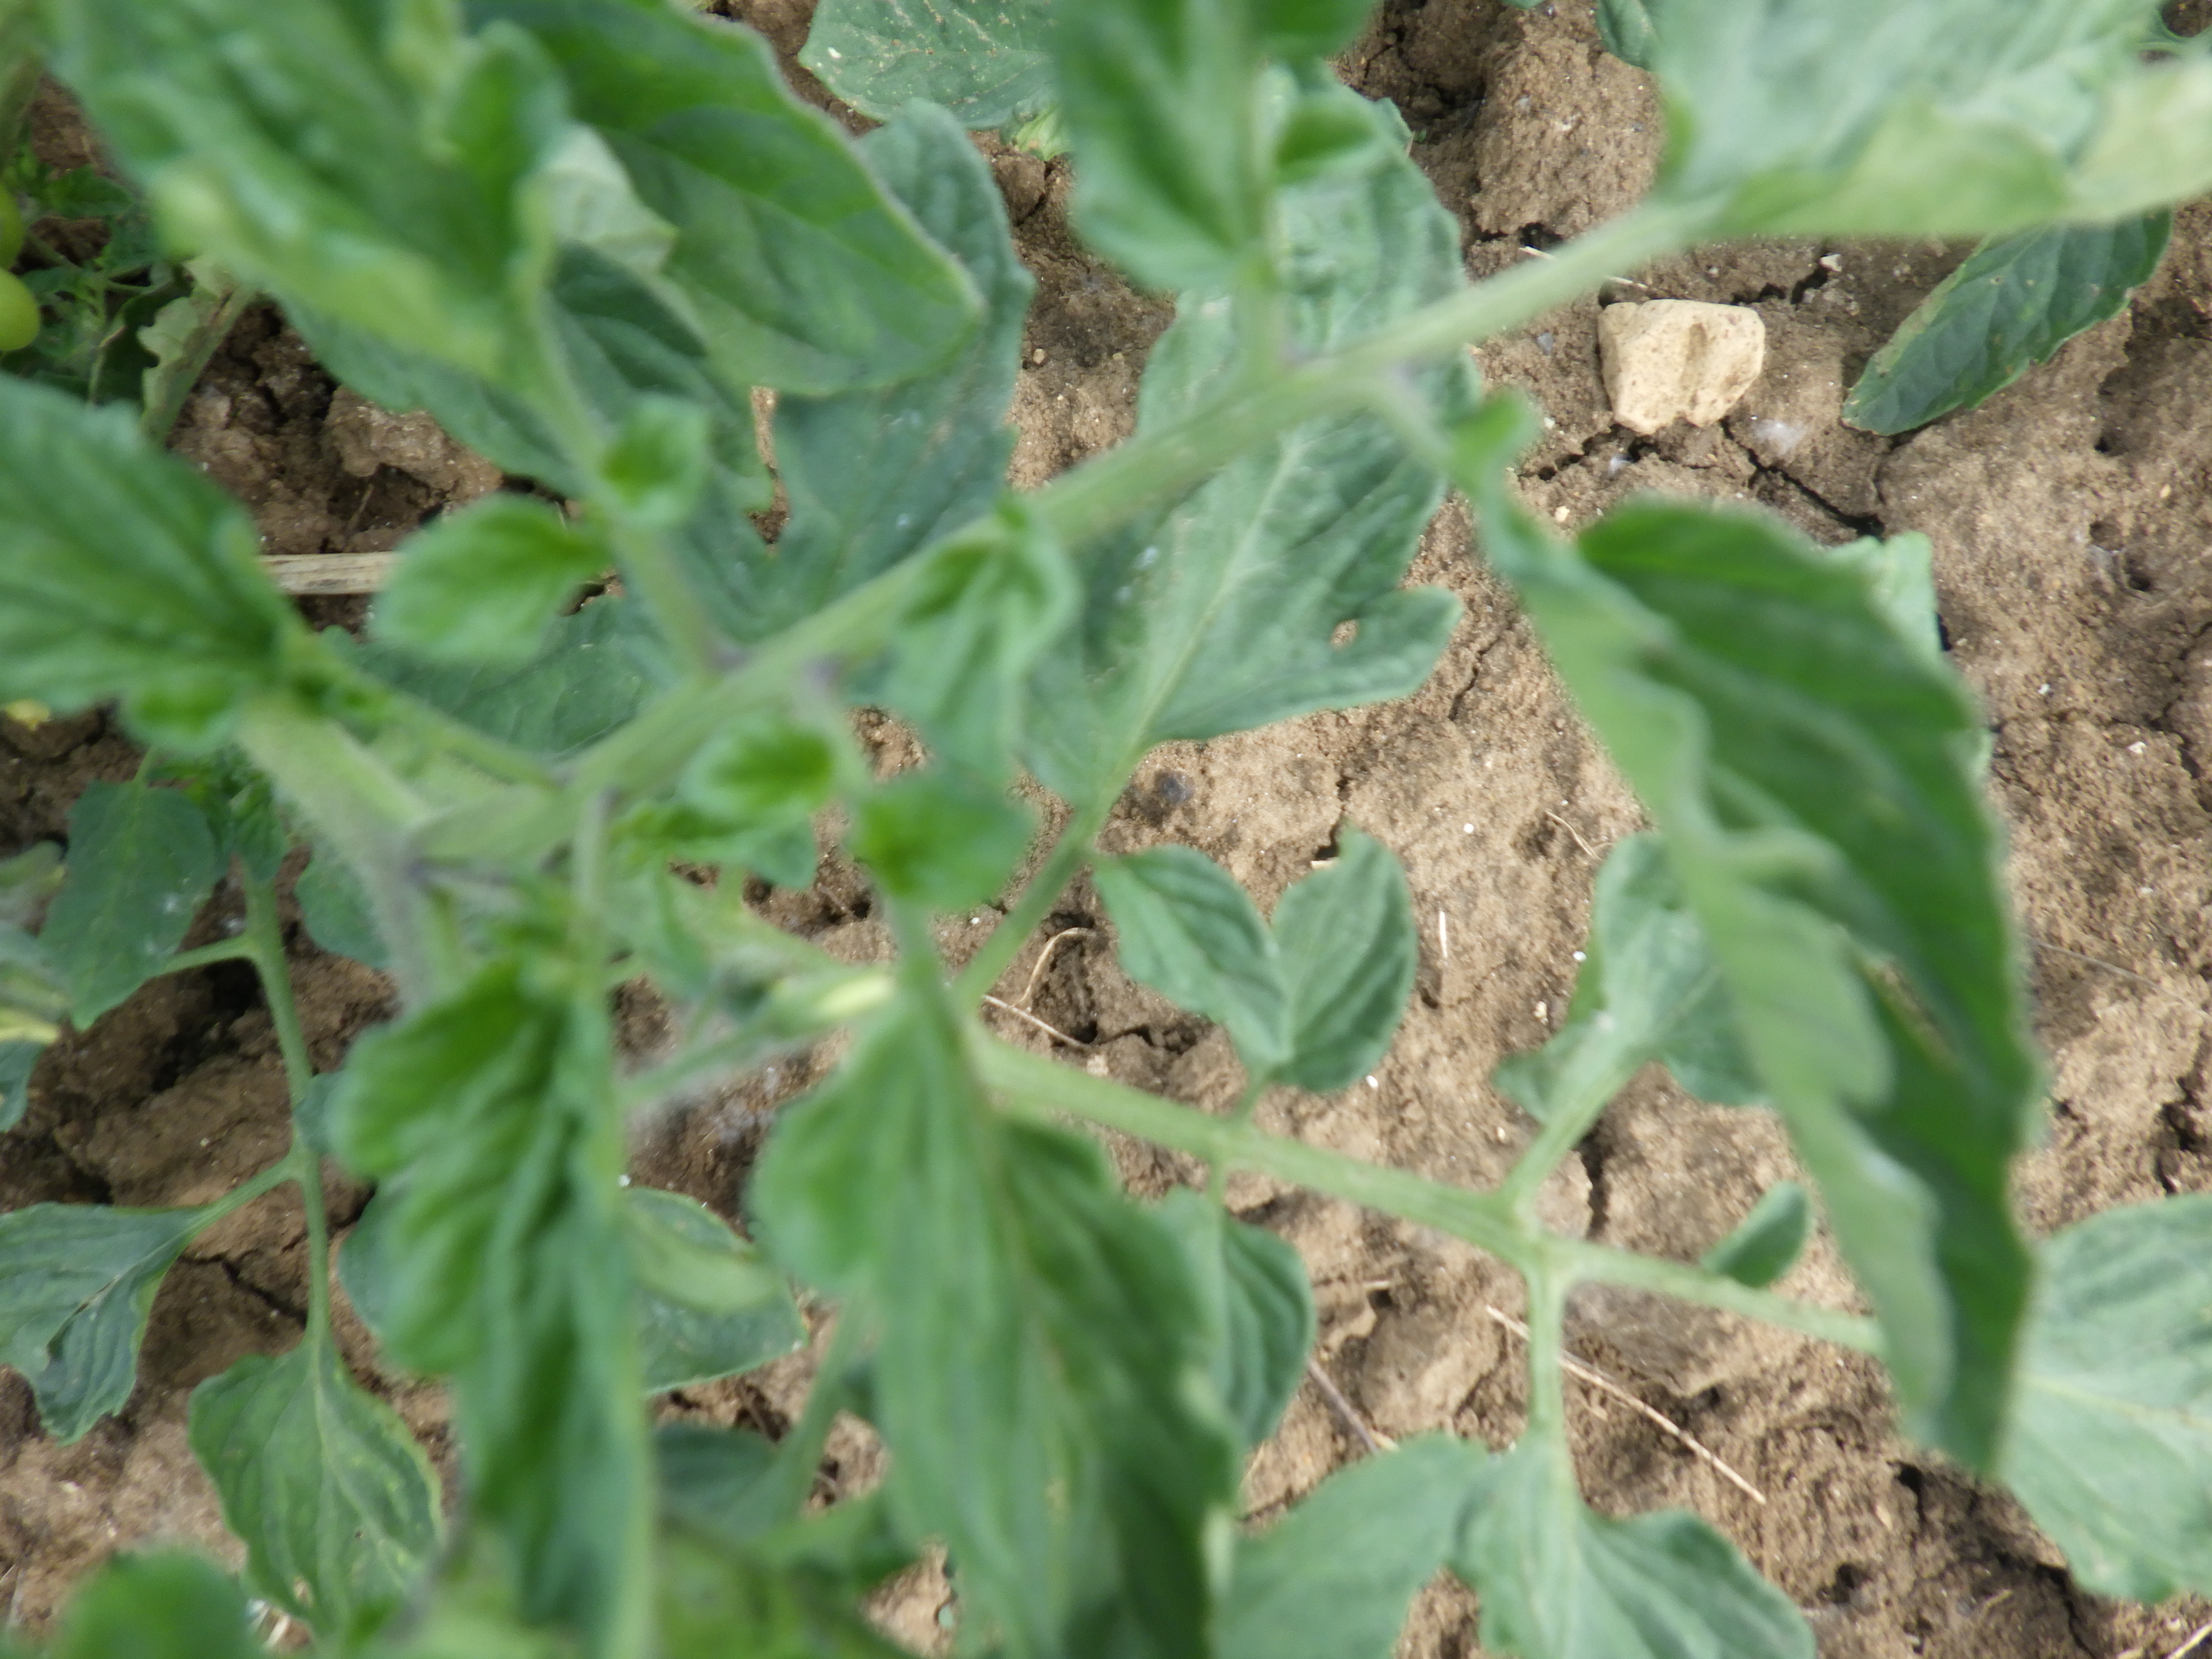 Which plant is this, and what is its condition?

tomato, healthy
